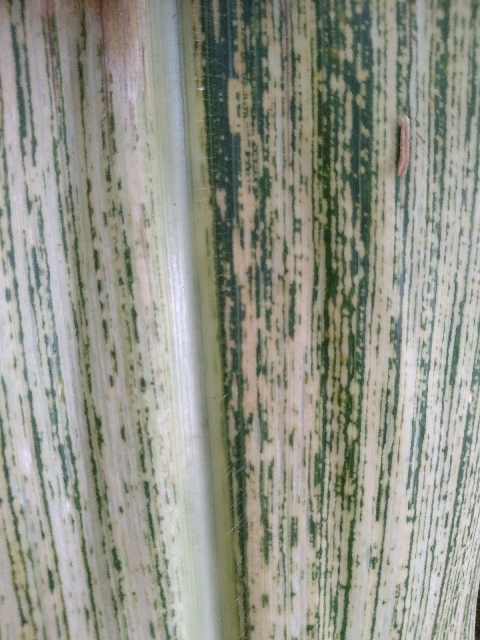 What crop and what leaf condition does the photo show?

maize, maize streak virus
